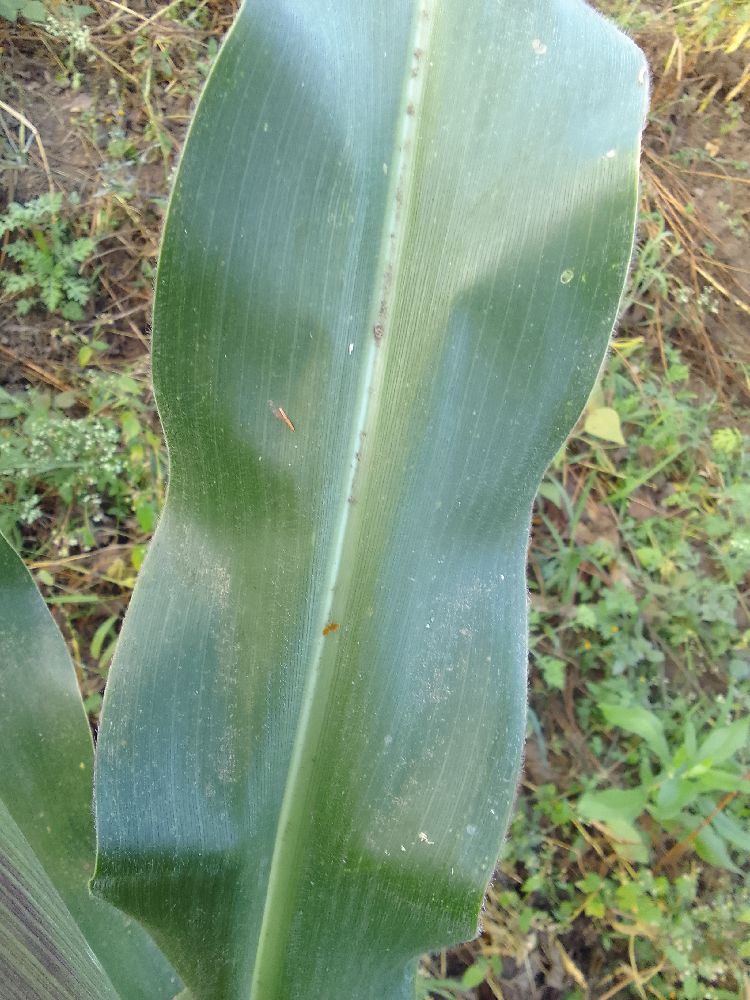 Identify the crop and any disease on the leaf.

maize, healthy
